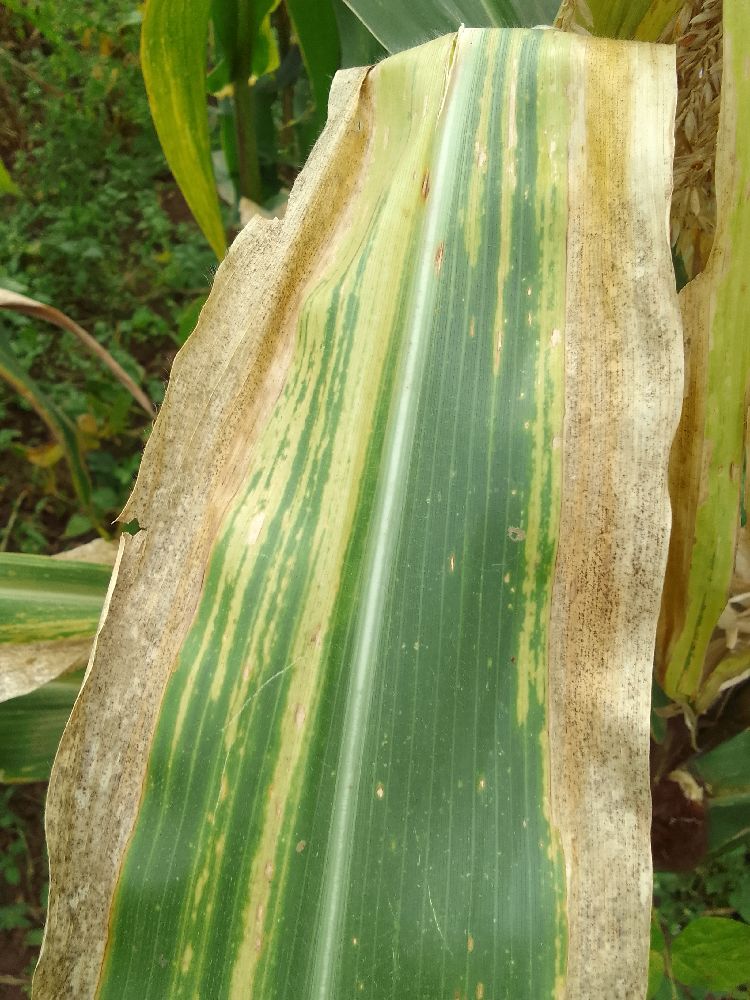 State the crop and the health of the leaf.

maize, maize lethal necrosis
